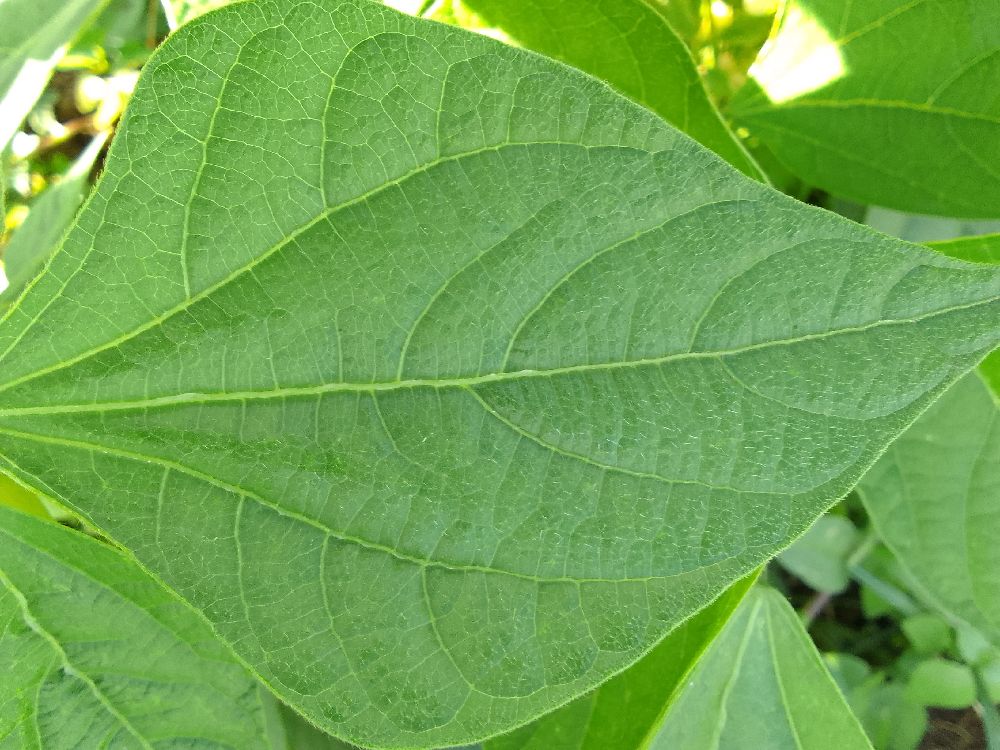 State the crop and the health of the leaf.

common bean, healthy
